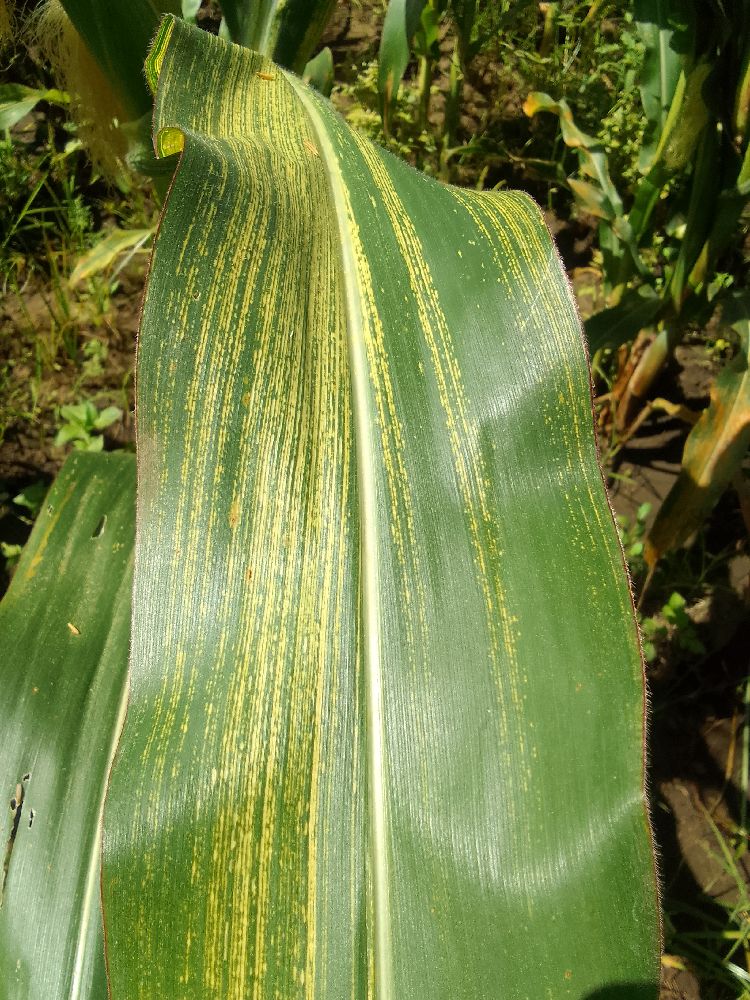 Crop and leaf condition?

maize, maize streak virus
